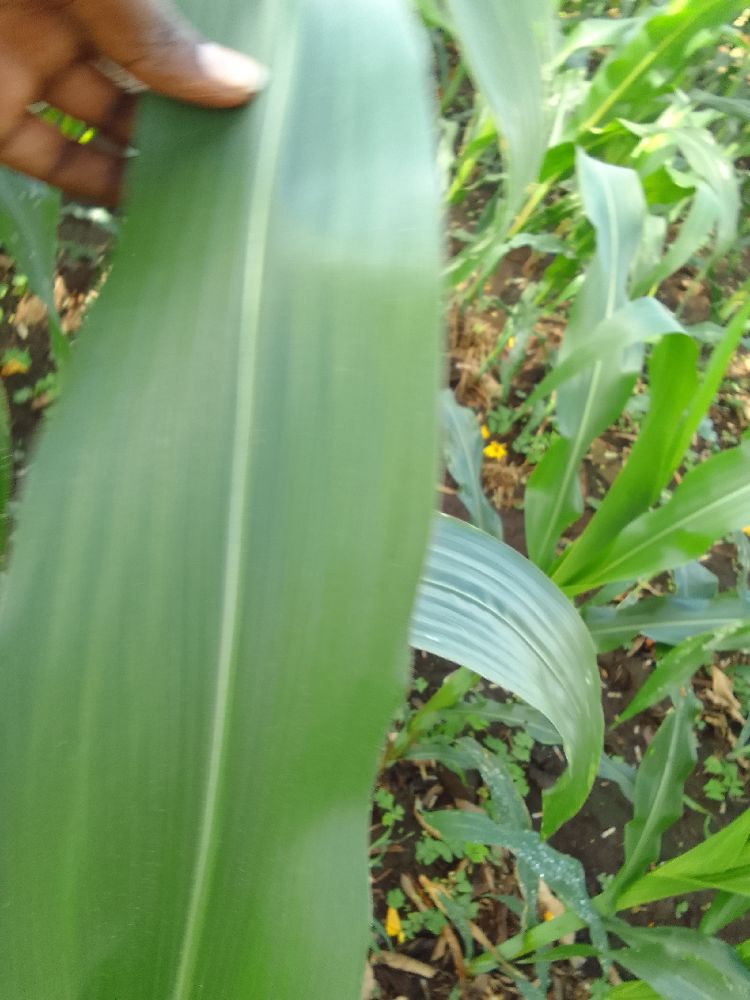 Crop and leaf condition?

maize, healthy
